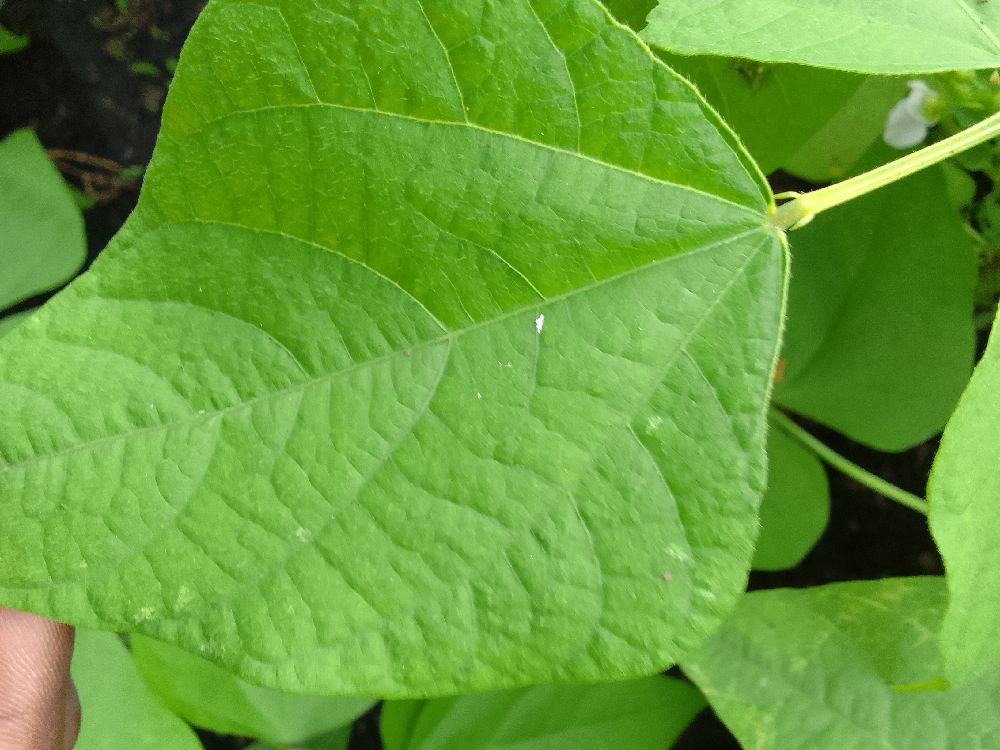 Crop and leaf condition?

common bean, healthy
